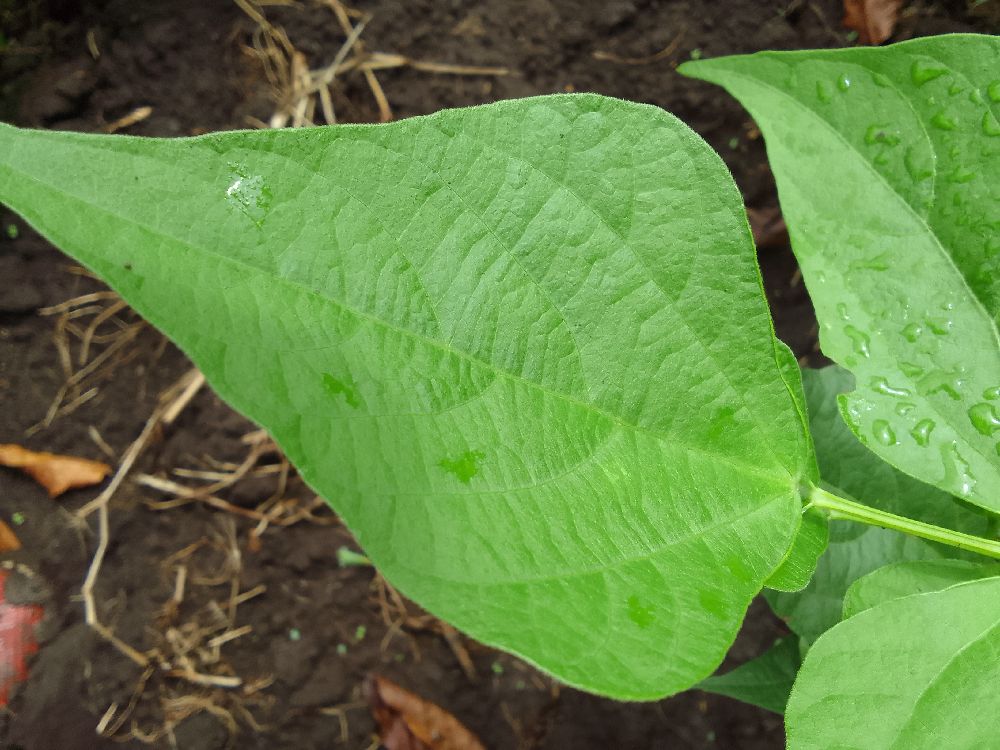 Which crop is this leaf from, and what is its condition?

common bean, healthy
